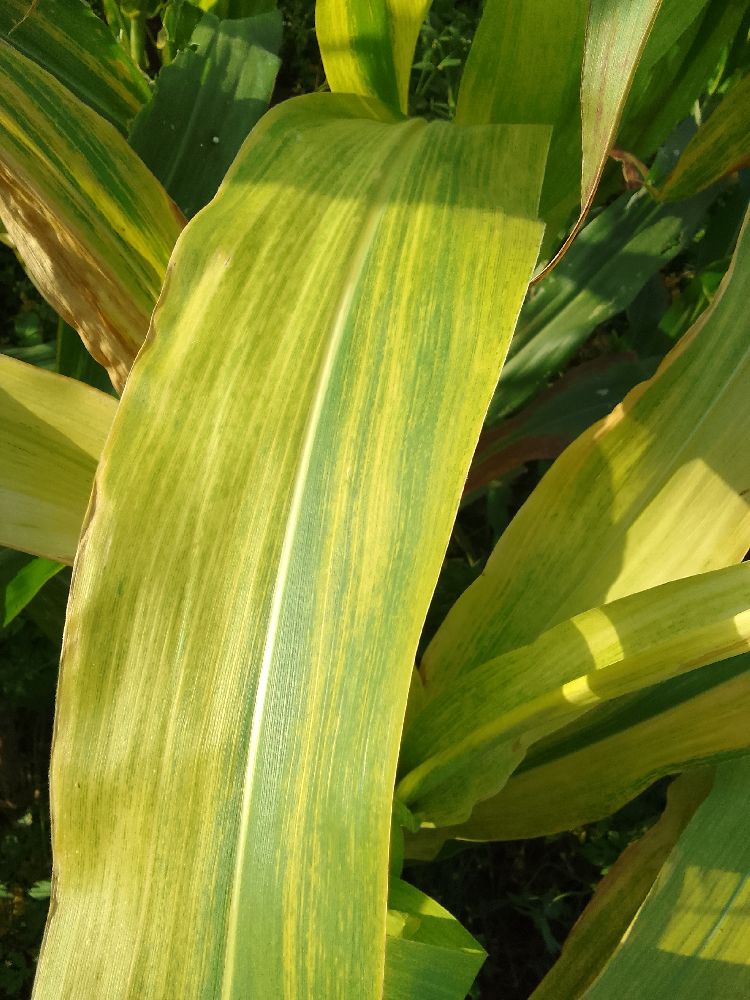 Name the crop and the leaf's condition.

maize, maize lethal necrosis
